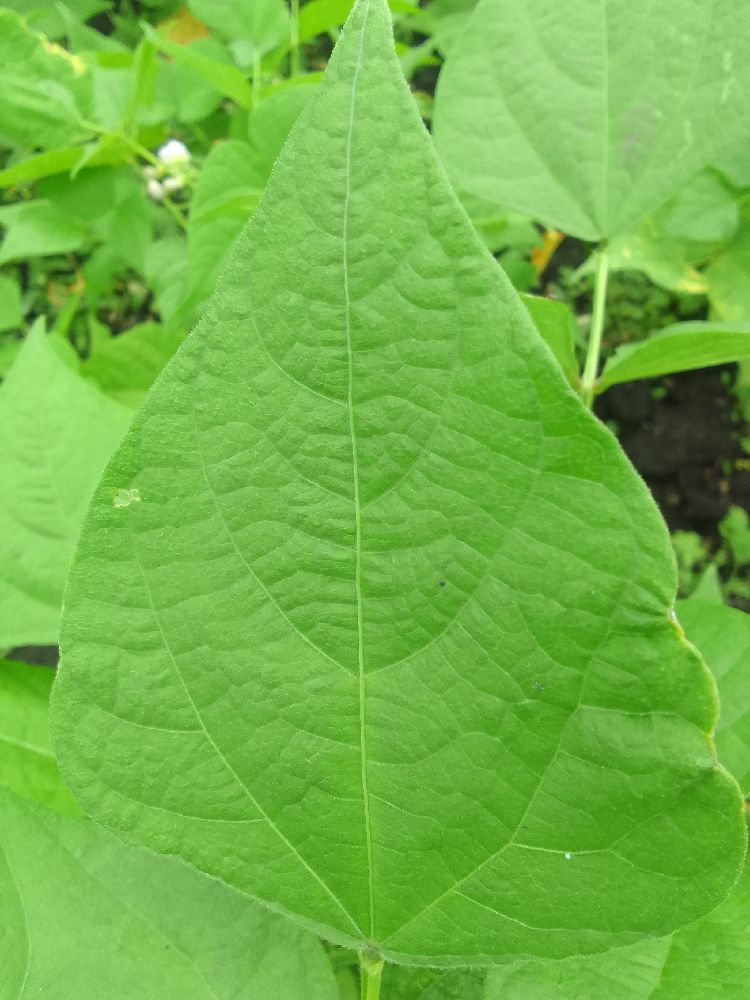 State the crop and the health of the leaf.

common bean, healthy
